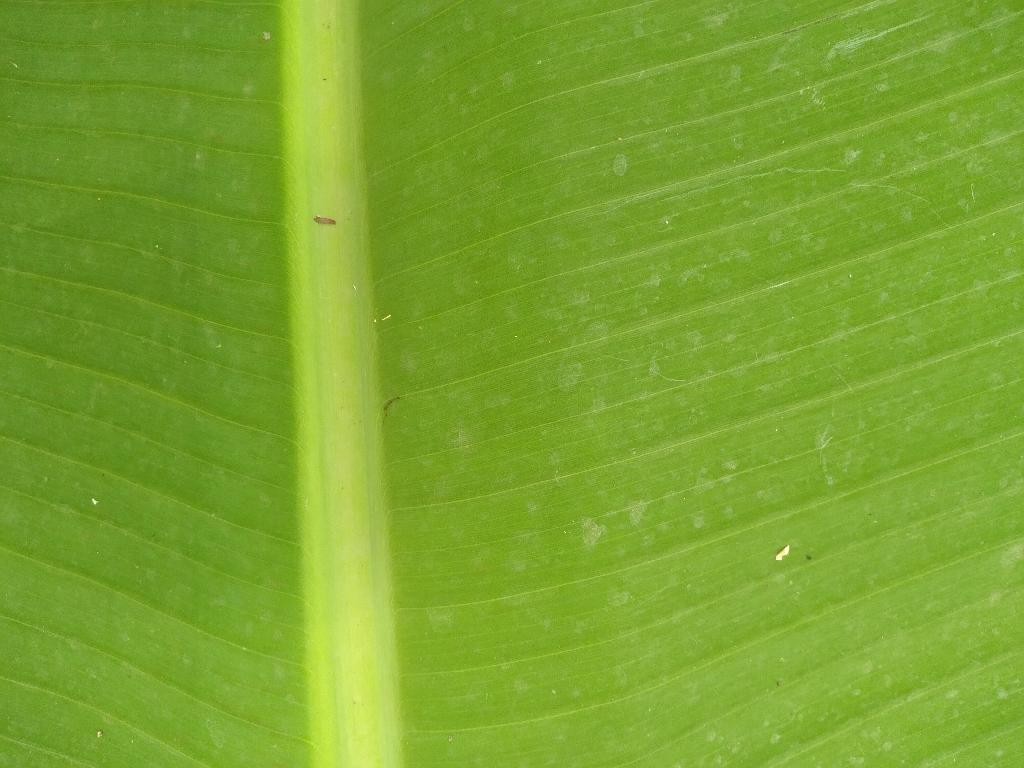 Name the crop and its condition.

banana, healthy
